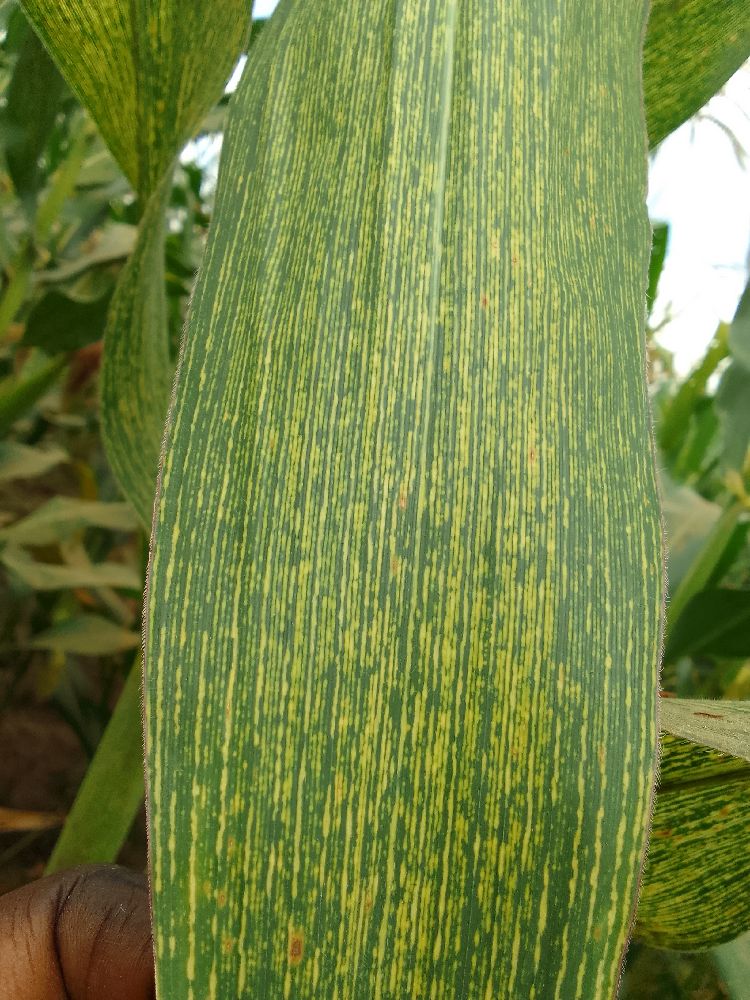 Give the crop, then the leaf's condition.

maize, maize streak virus
